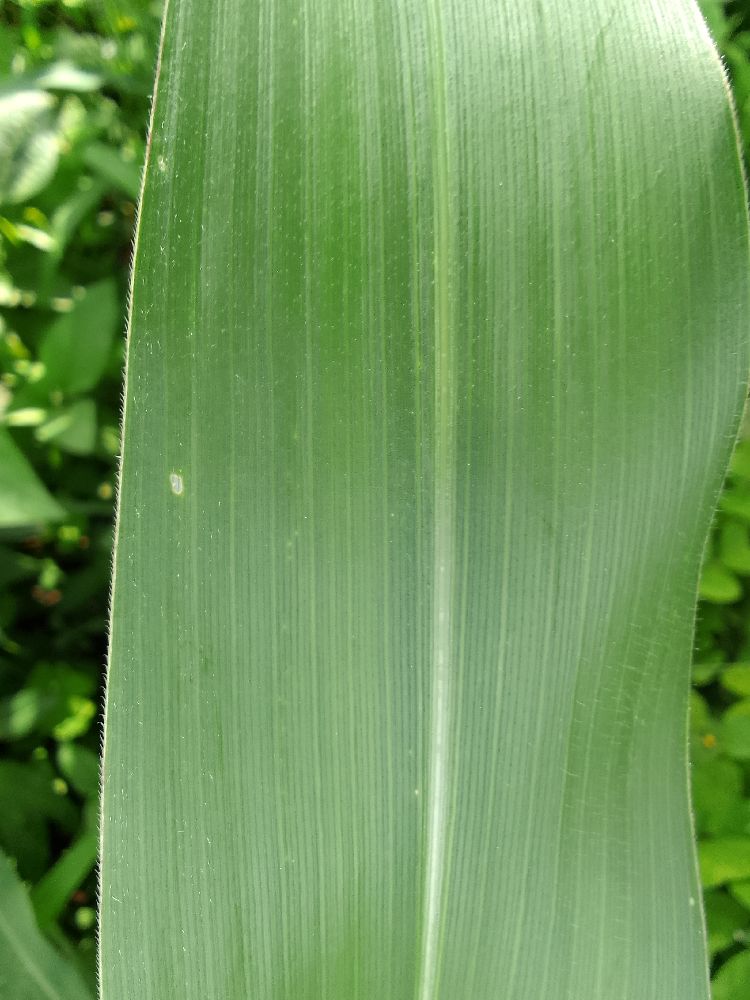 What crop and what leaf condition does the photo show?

maize, healthy
